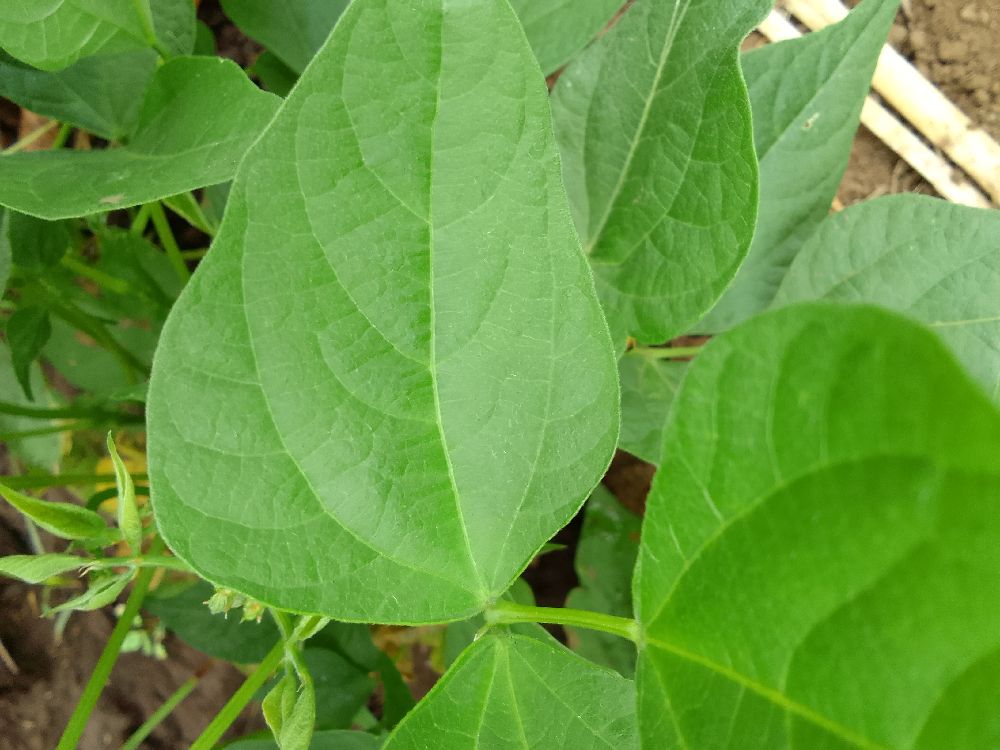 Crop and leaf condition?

common bean, healthy
